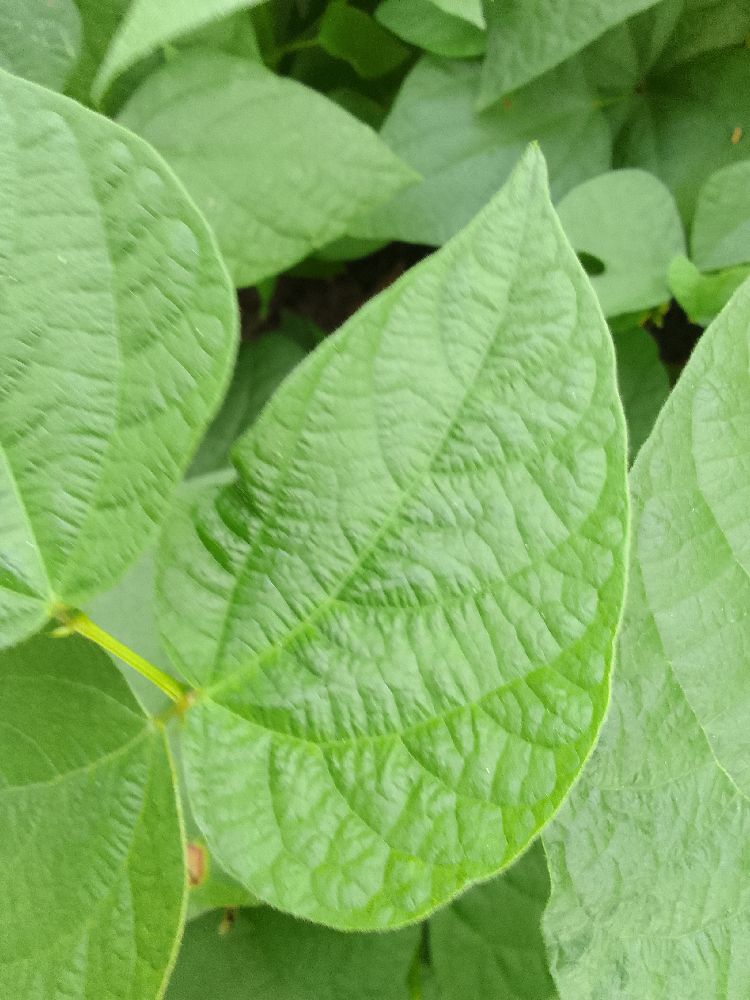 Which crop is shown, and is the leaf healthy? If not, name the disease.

common bean, healthy
